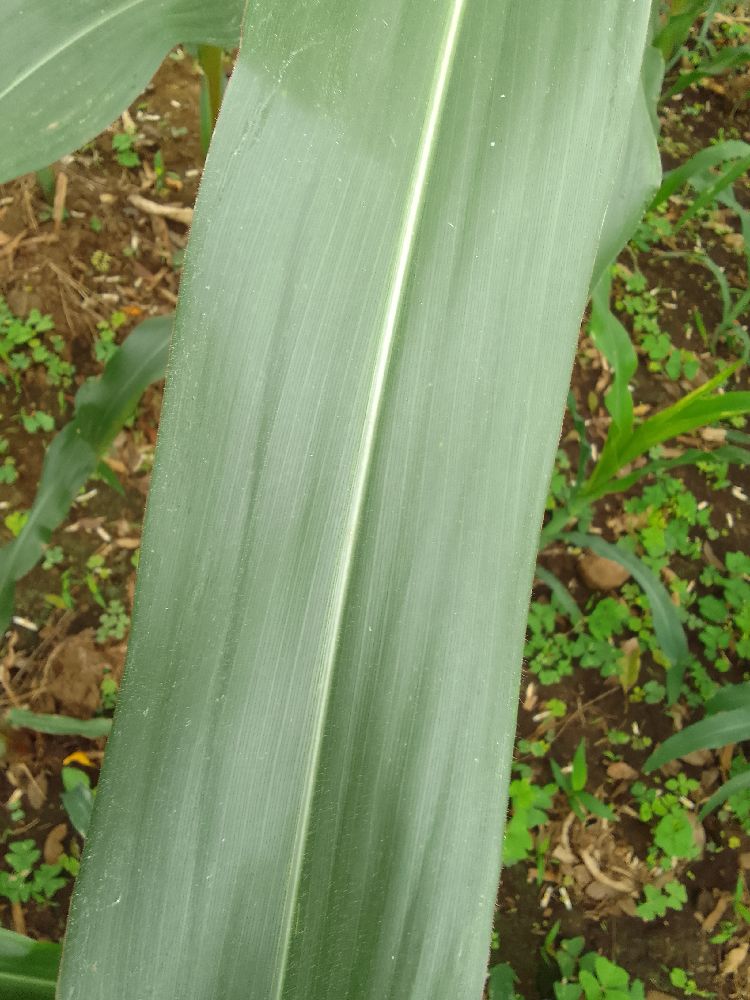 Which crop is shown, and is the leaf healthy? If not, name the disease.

maize, healthy
